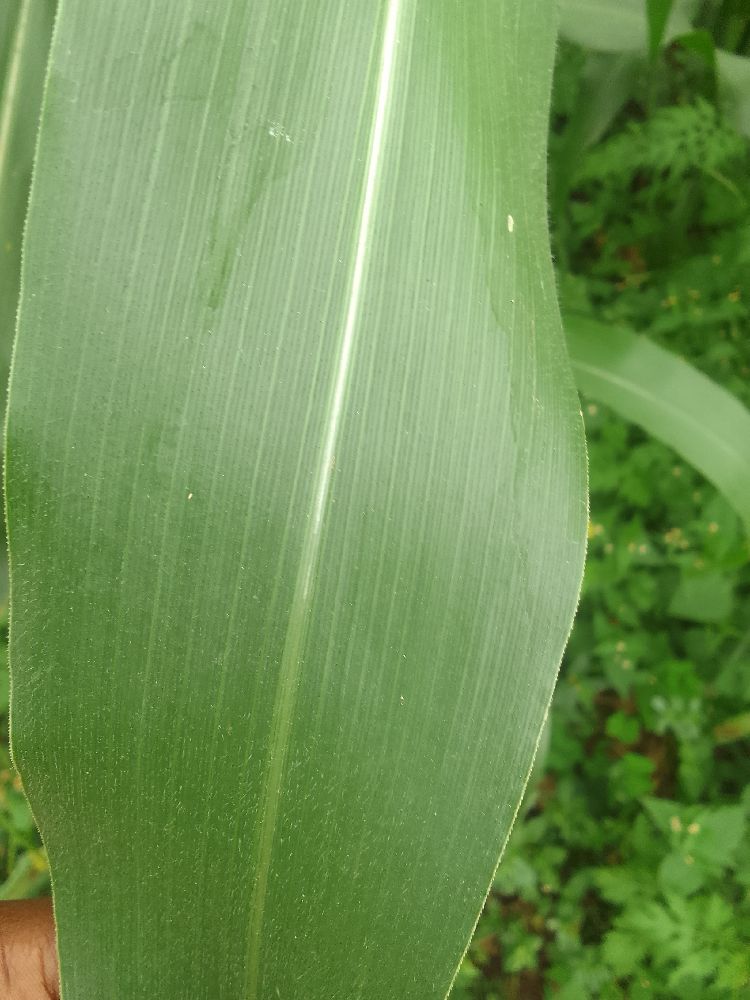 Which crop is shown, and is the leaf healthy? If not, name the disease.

maize, healthy
